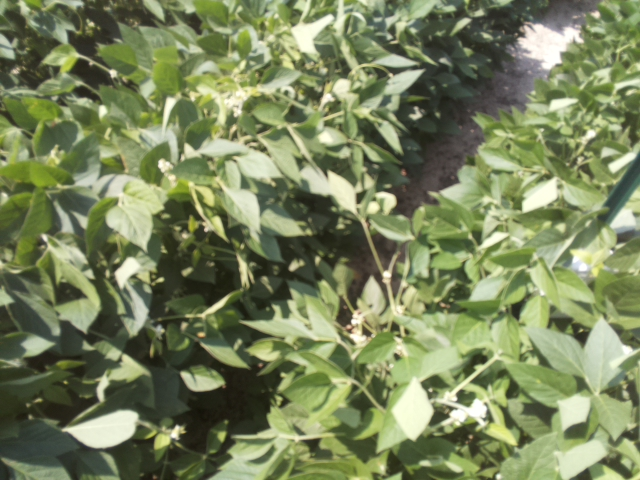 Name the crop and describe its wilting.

soybean, leaflets folding inward at secondary pulvinus with no turgor loss in leaflets or petioles
